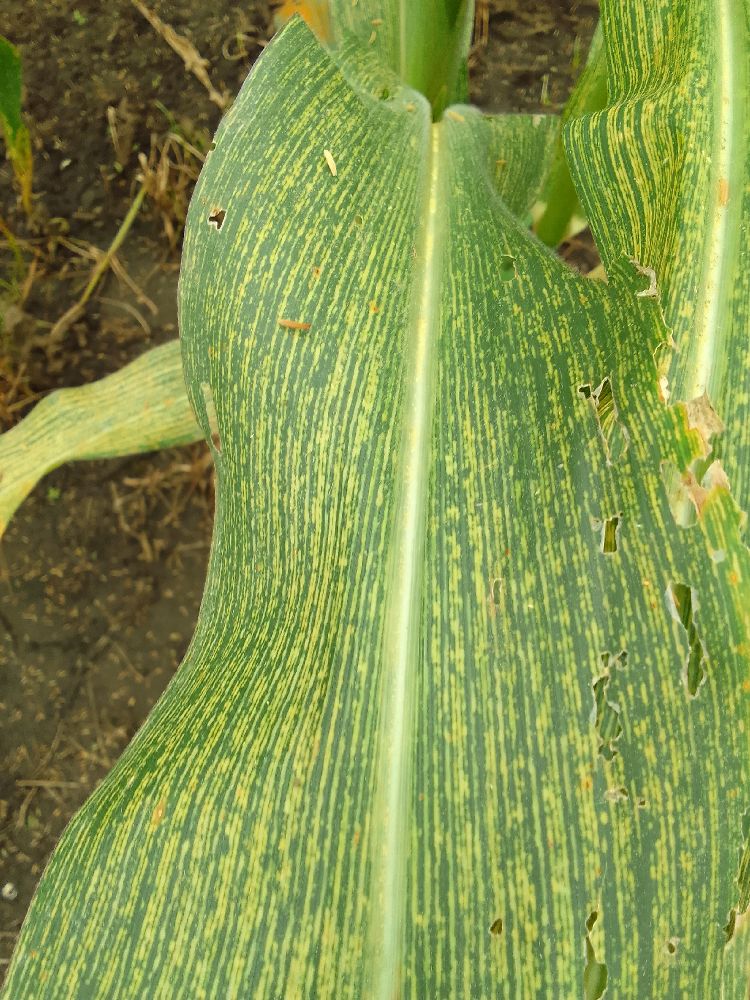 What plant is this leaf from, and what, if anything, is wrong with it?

maize, maize streak virus
